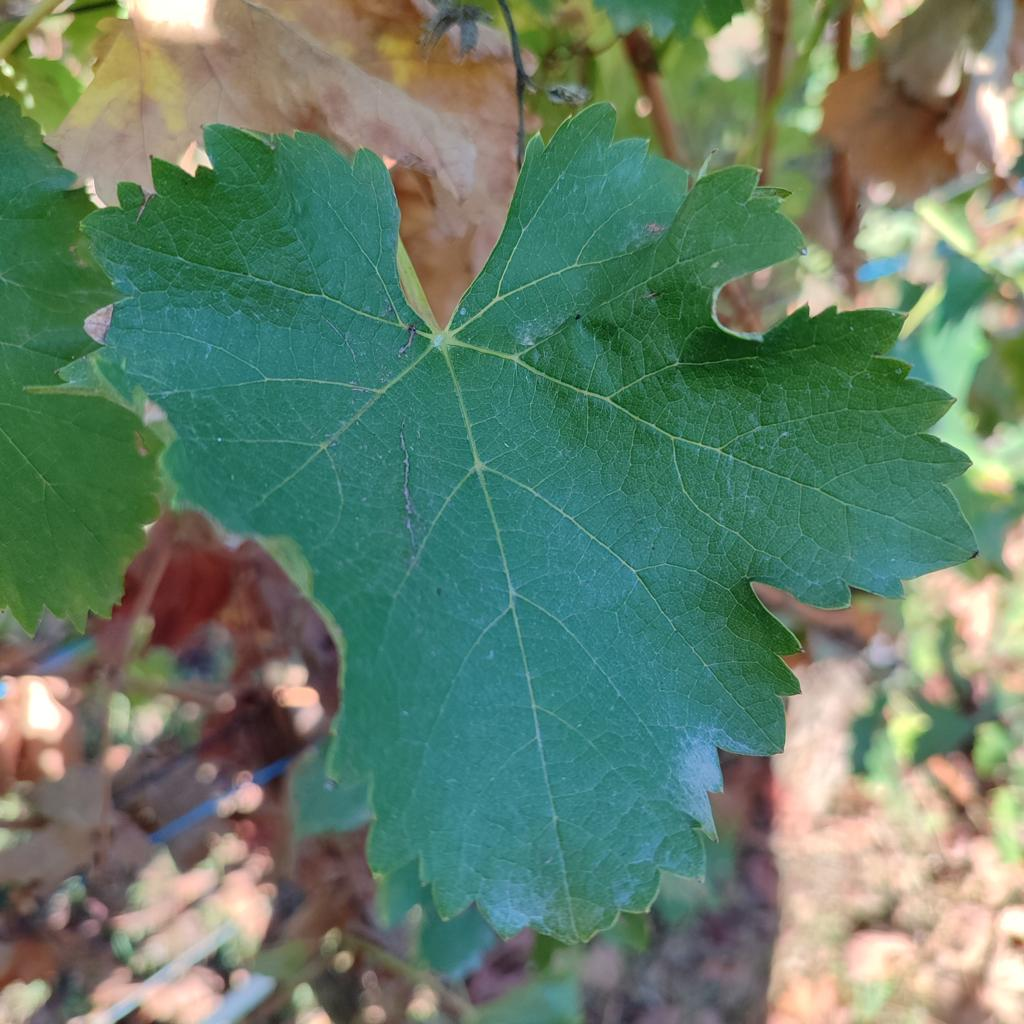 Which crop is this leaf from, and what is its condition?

grapevine, powdery mildew
